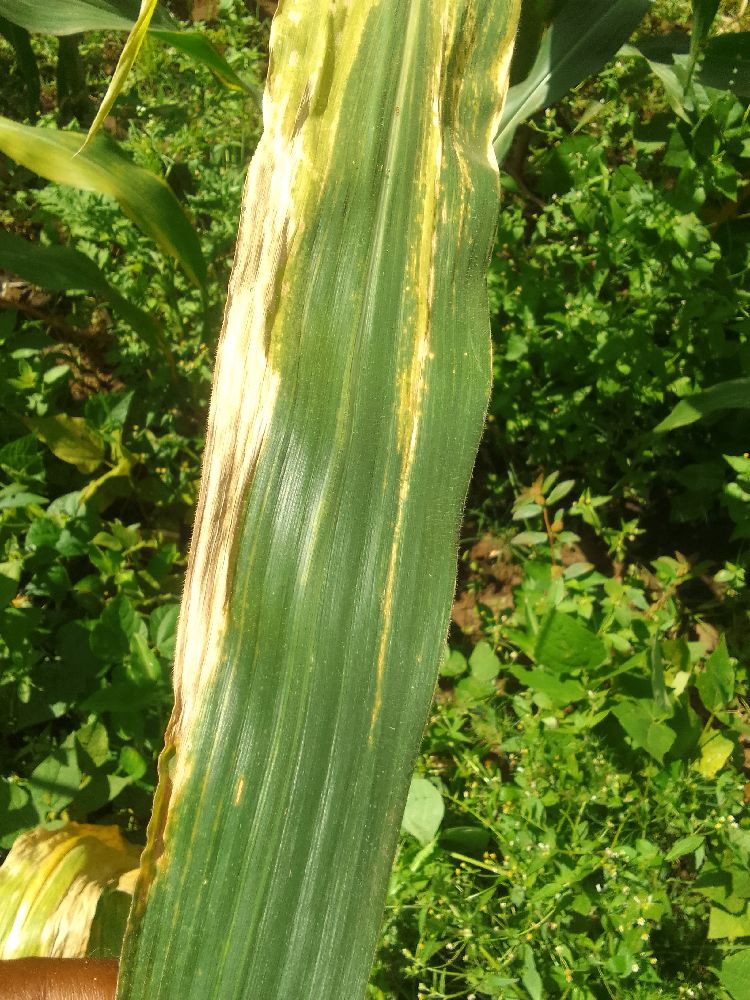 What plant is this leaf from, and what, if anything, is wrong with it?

maize, maize lethal necrosis
